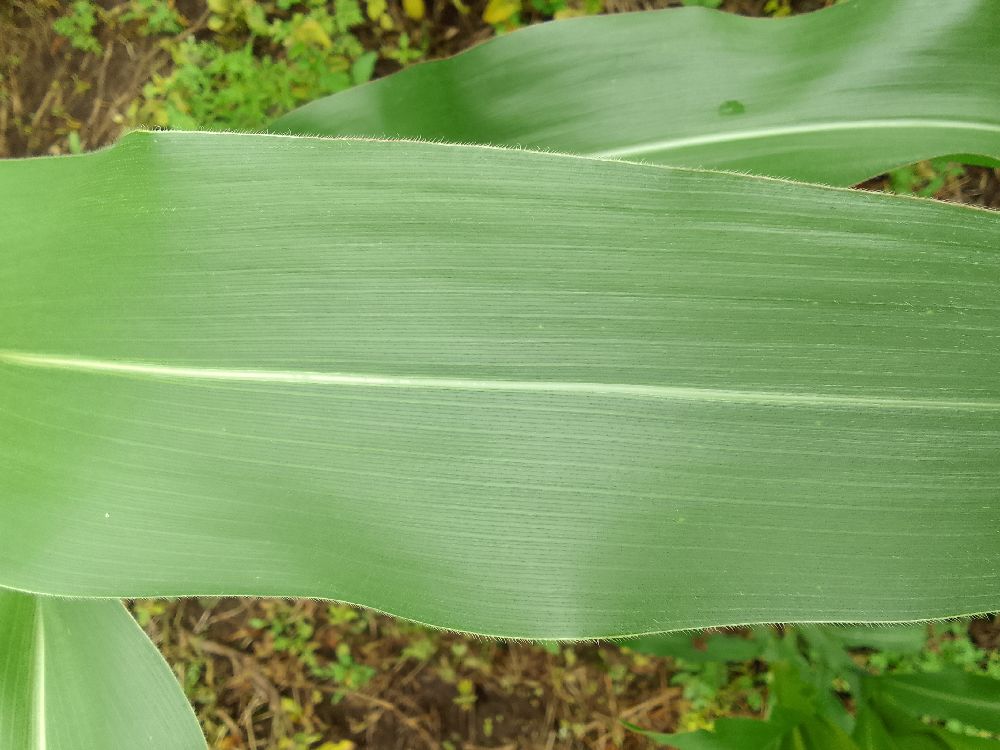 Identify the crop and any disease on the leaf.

maize, healthy
